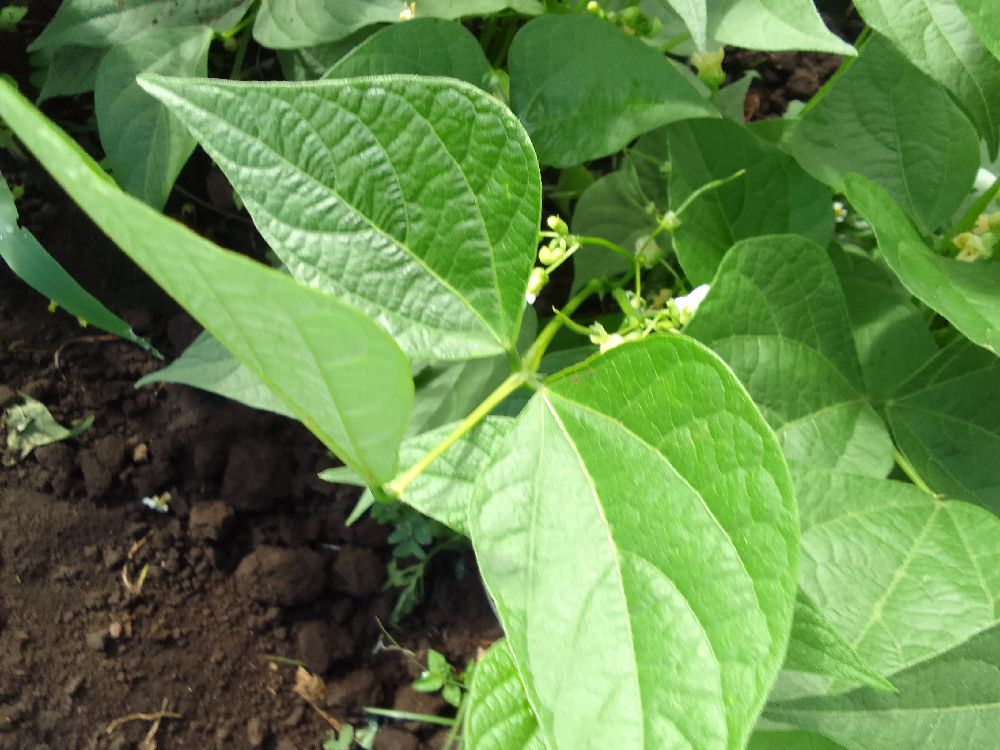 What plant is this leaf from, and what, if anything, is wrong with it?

common bean, healthy
